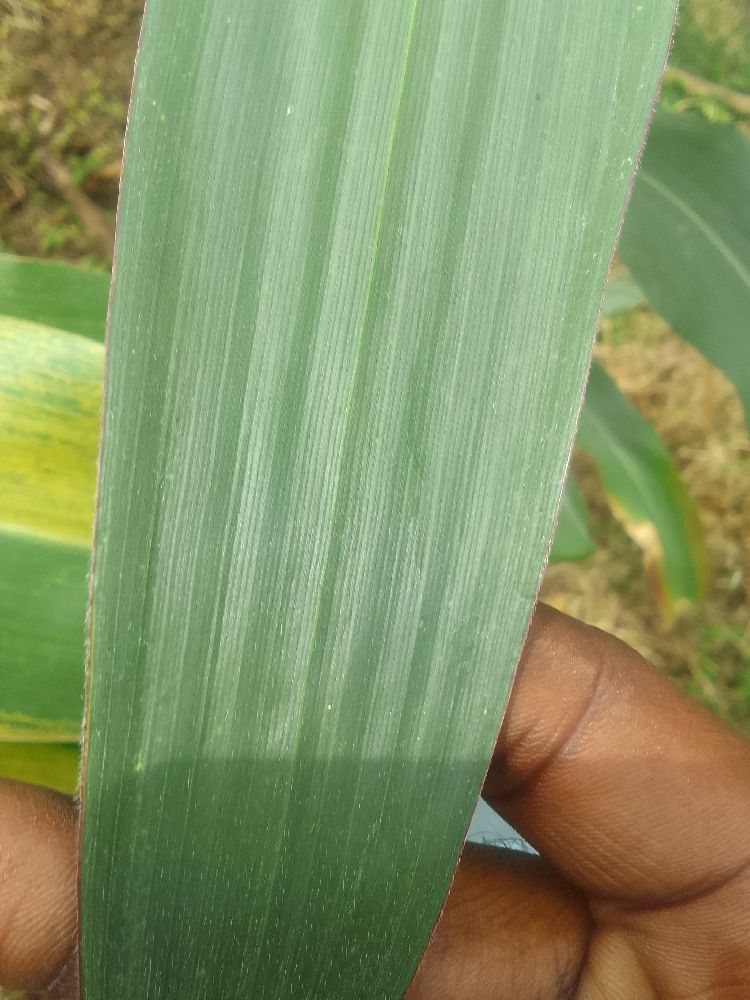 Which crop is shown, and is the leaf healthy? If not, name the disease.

maize, healthy
